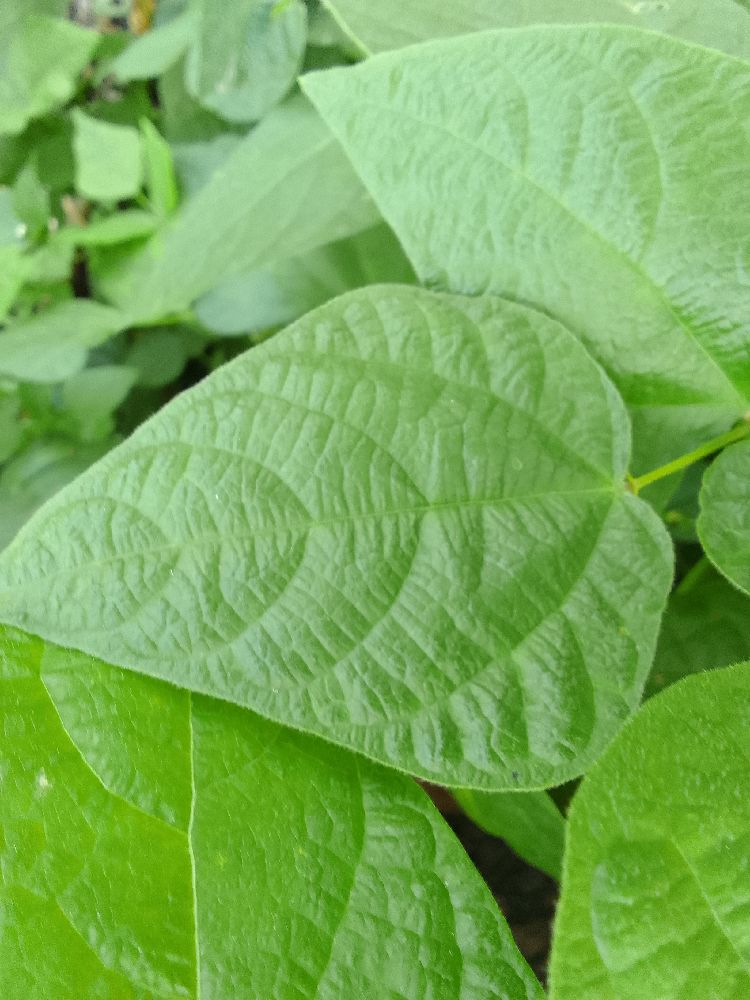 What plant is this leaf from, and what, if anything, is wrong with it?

common bean, healthy
